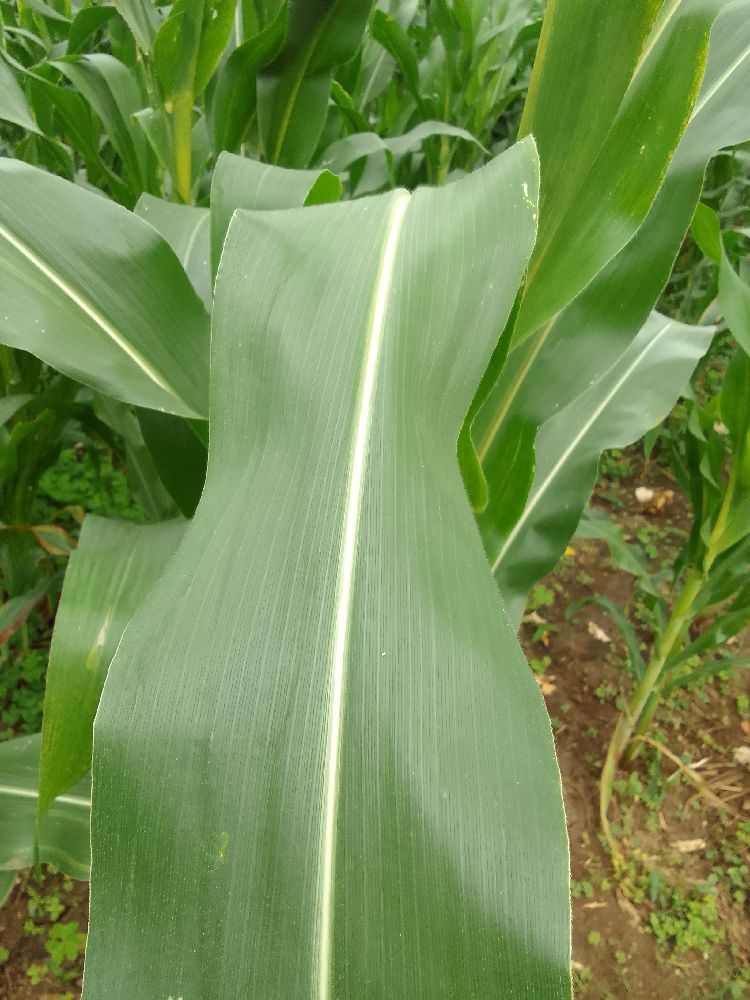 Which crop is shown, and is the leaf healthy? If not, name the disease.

maize, healthy
